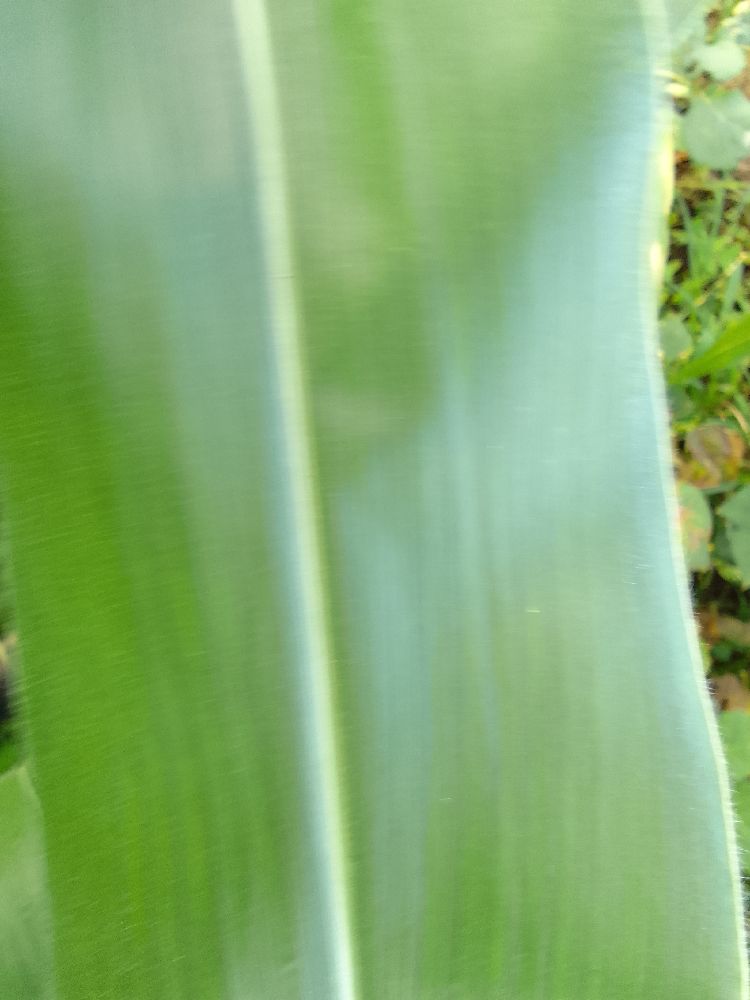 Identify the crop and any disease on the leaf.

maize, healthy
